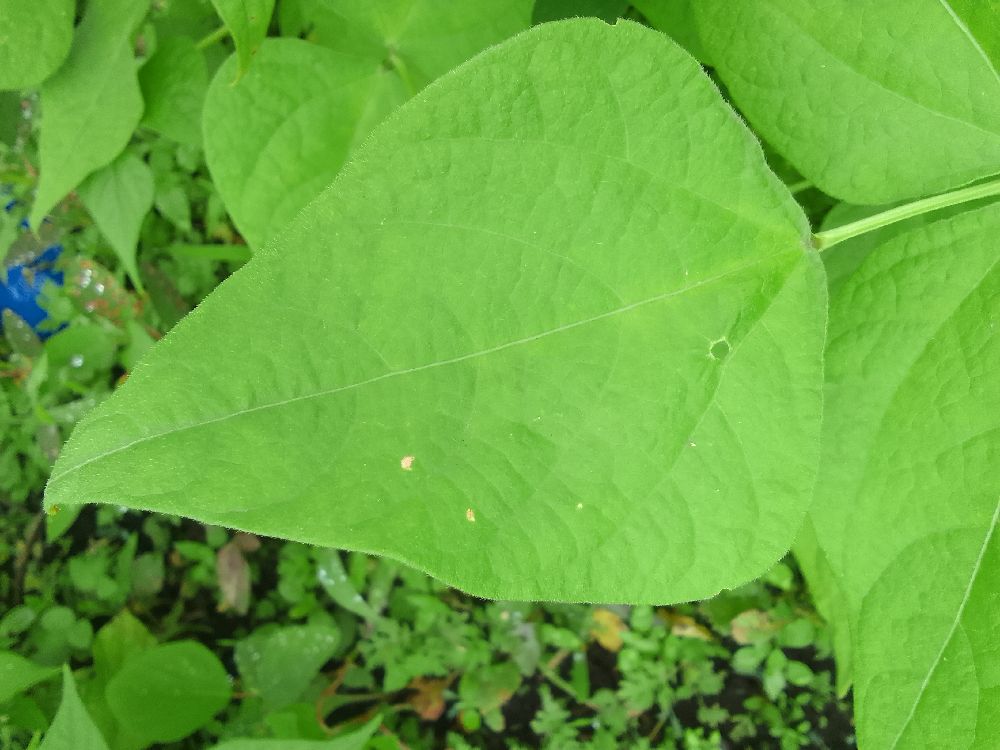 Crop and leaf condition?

common bean, healthy
